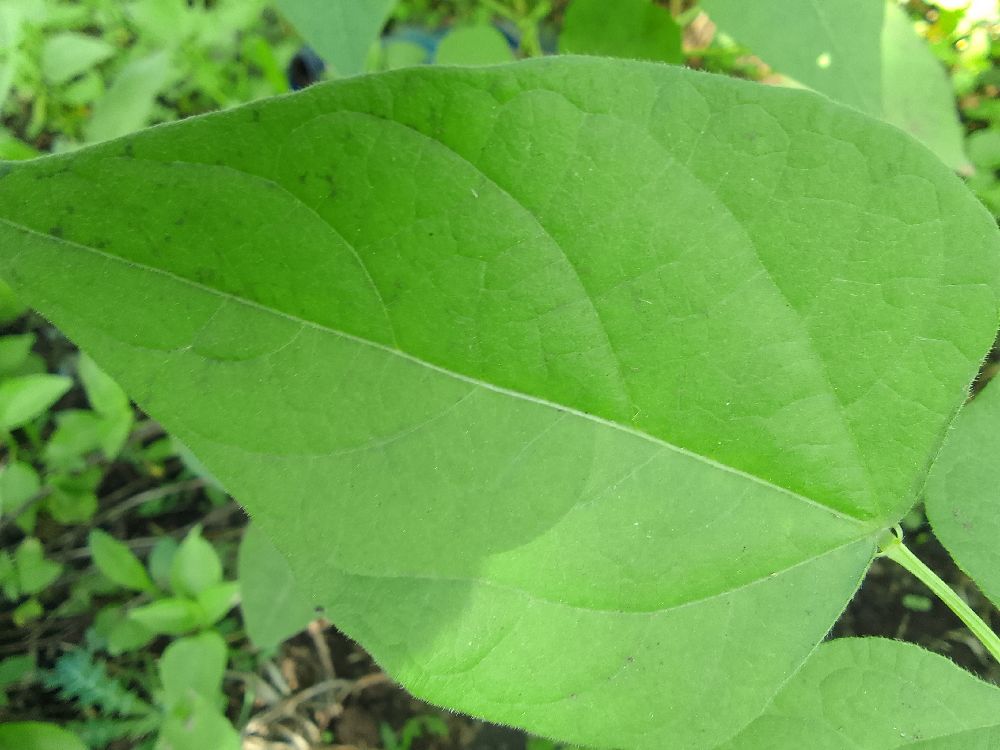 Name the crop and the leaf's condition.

common bean, healthy
